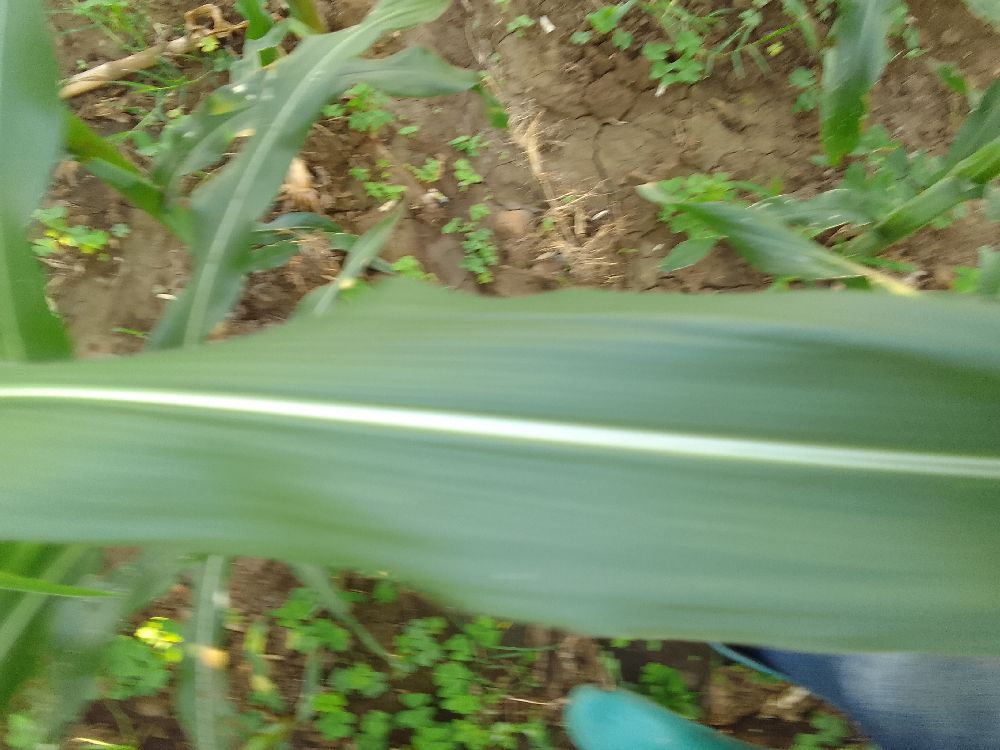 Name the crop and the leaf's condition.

maize, healthy
